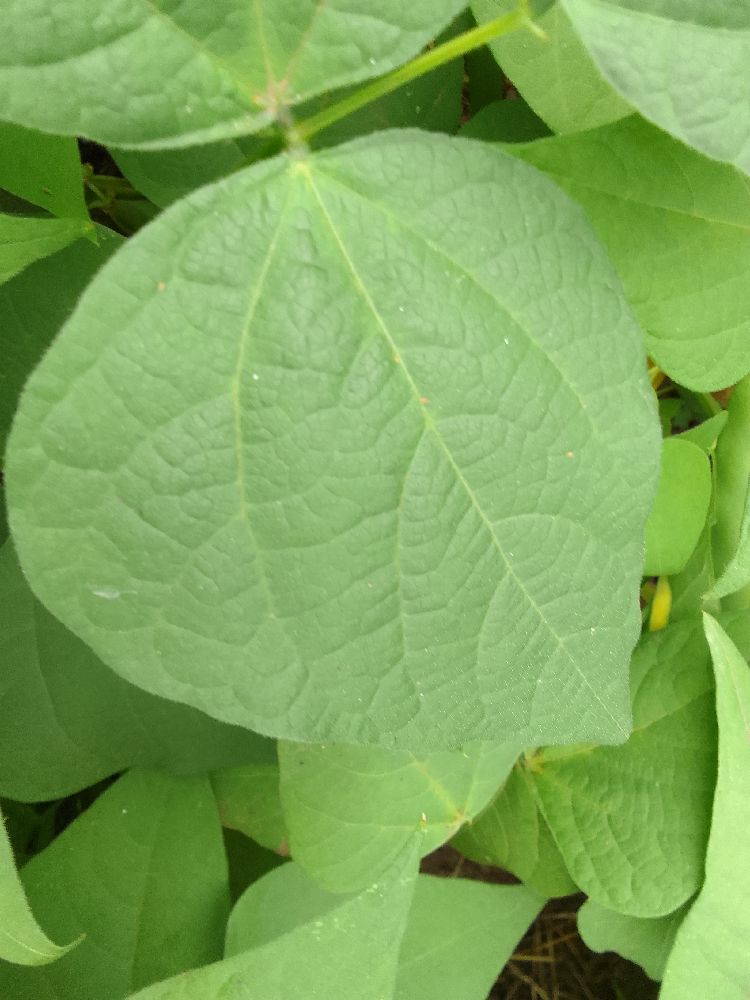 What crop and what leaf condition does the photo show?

common bean, healthy
